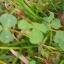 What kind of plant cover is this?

unstructured weed
